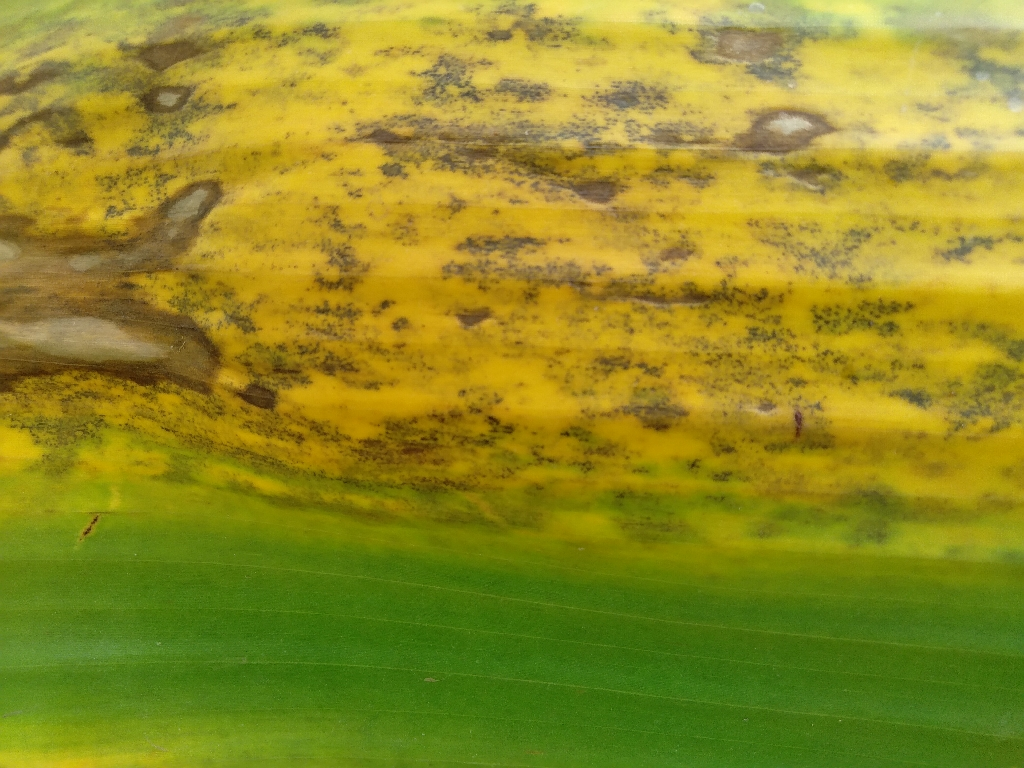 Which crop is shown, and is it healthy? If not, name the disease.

banana, black sigatoka
